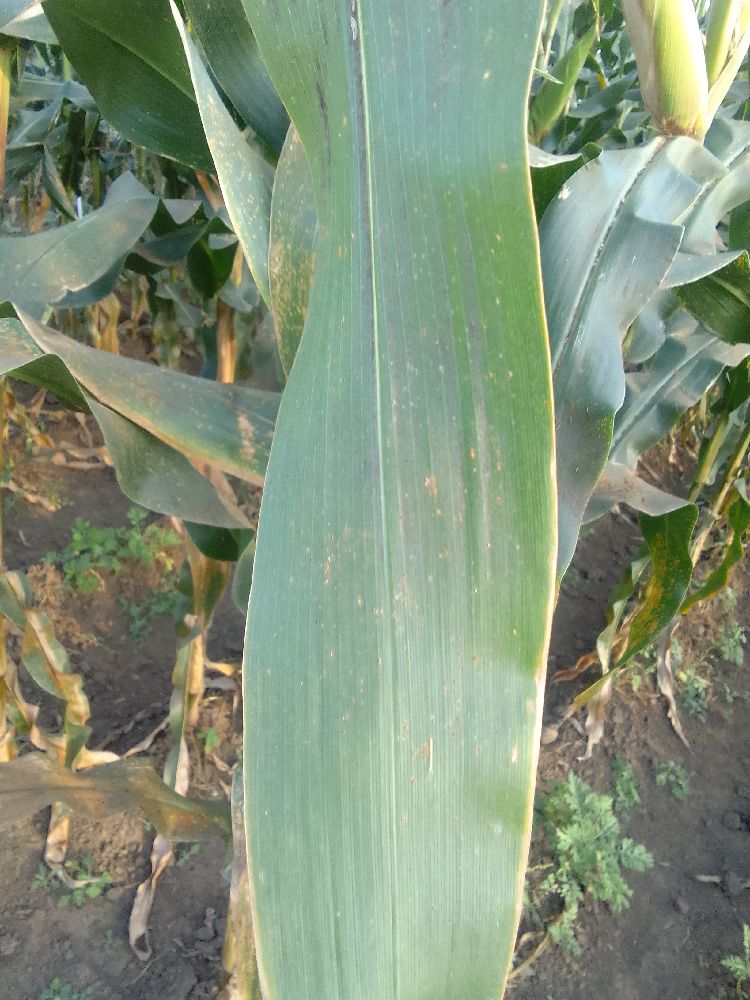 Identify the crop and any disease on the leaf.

maize, healthy
